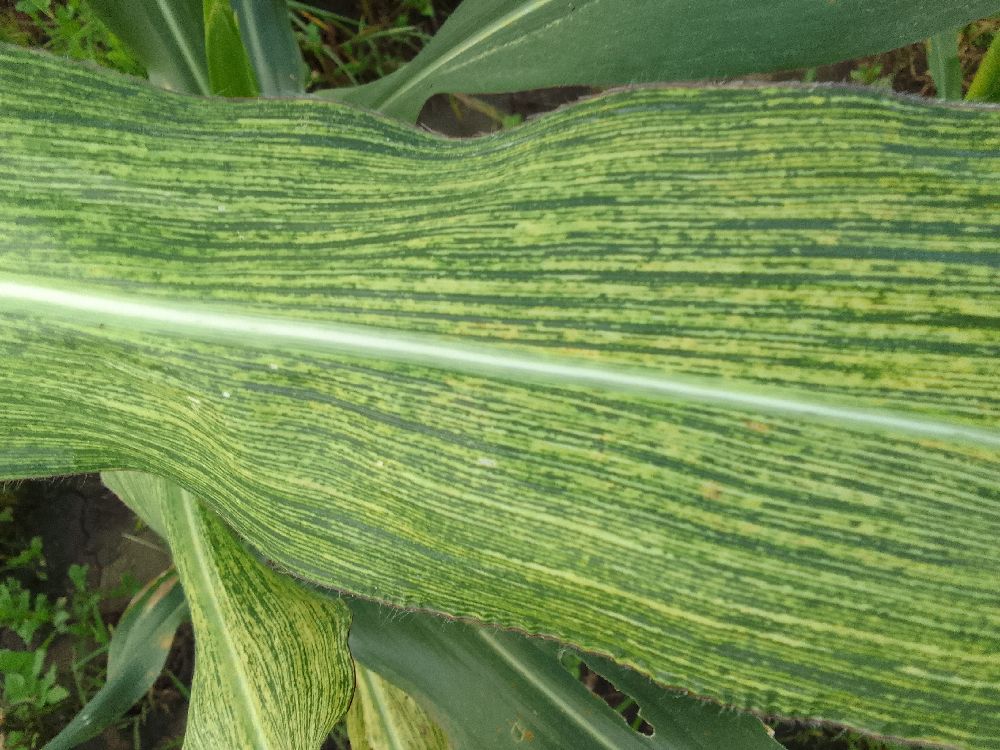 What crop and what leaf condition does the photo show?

maize, maize streak virus
